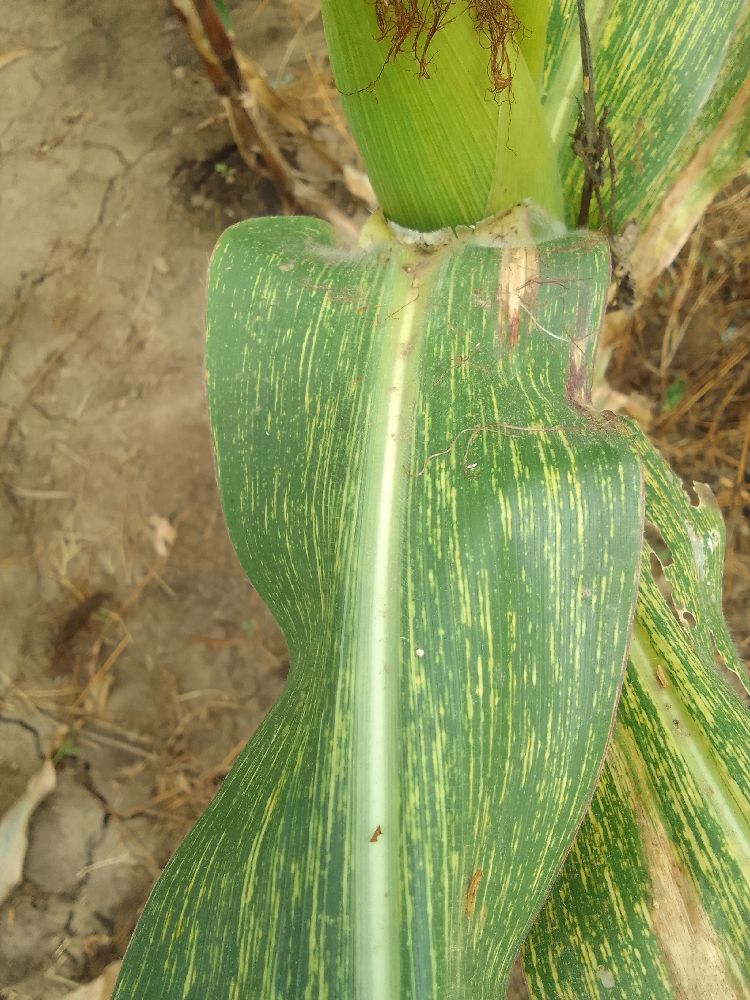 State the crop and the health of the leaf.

maize, maize streak virus
